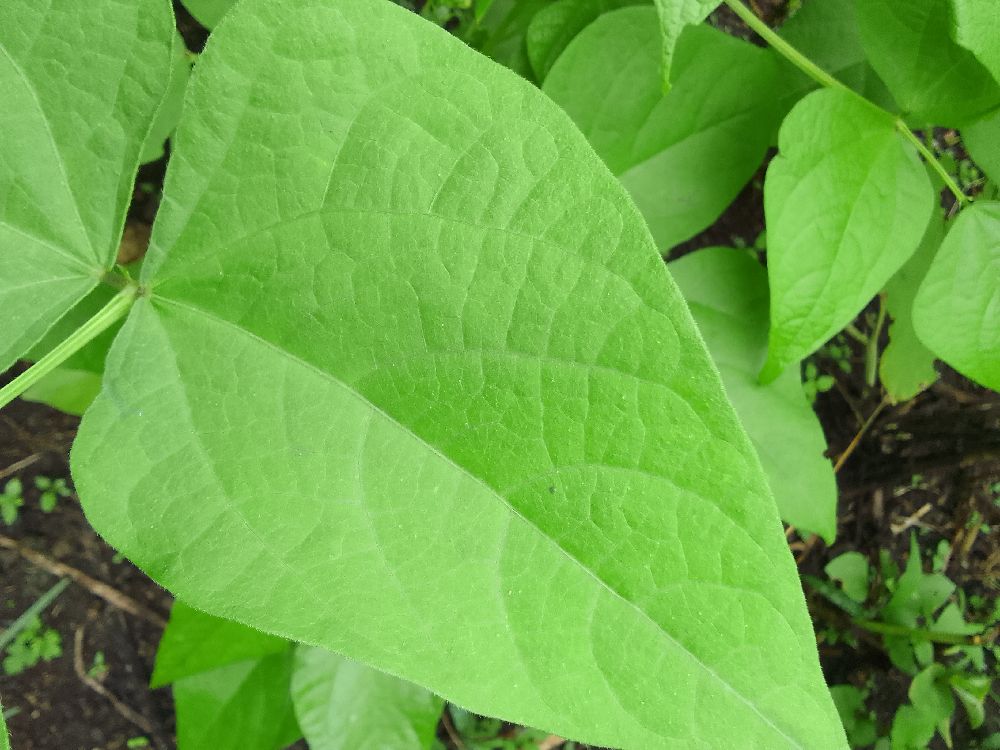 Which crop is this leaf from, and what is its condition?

common bean, healthy
